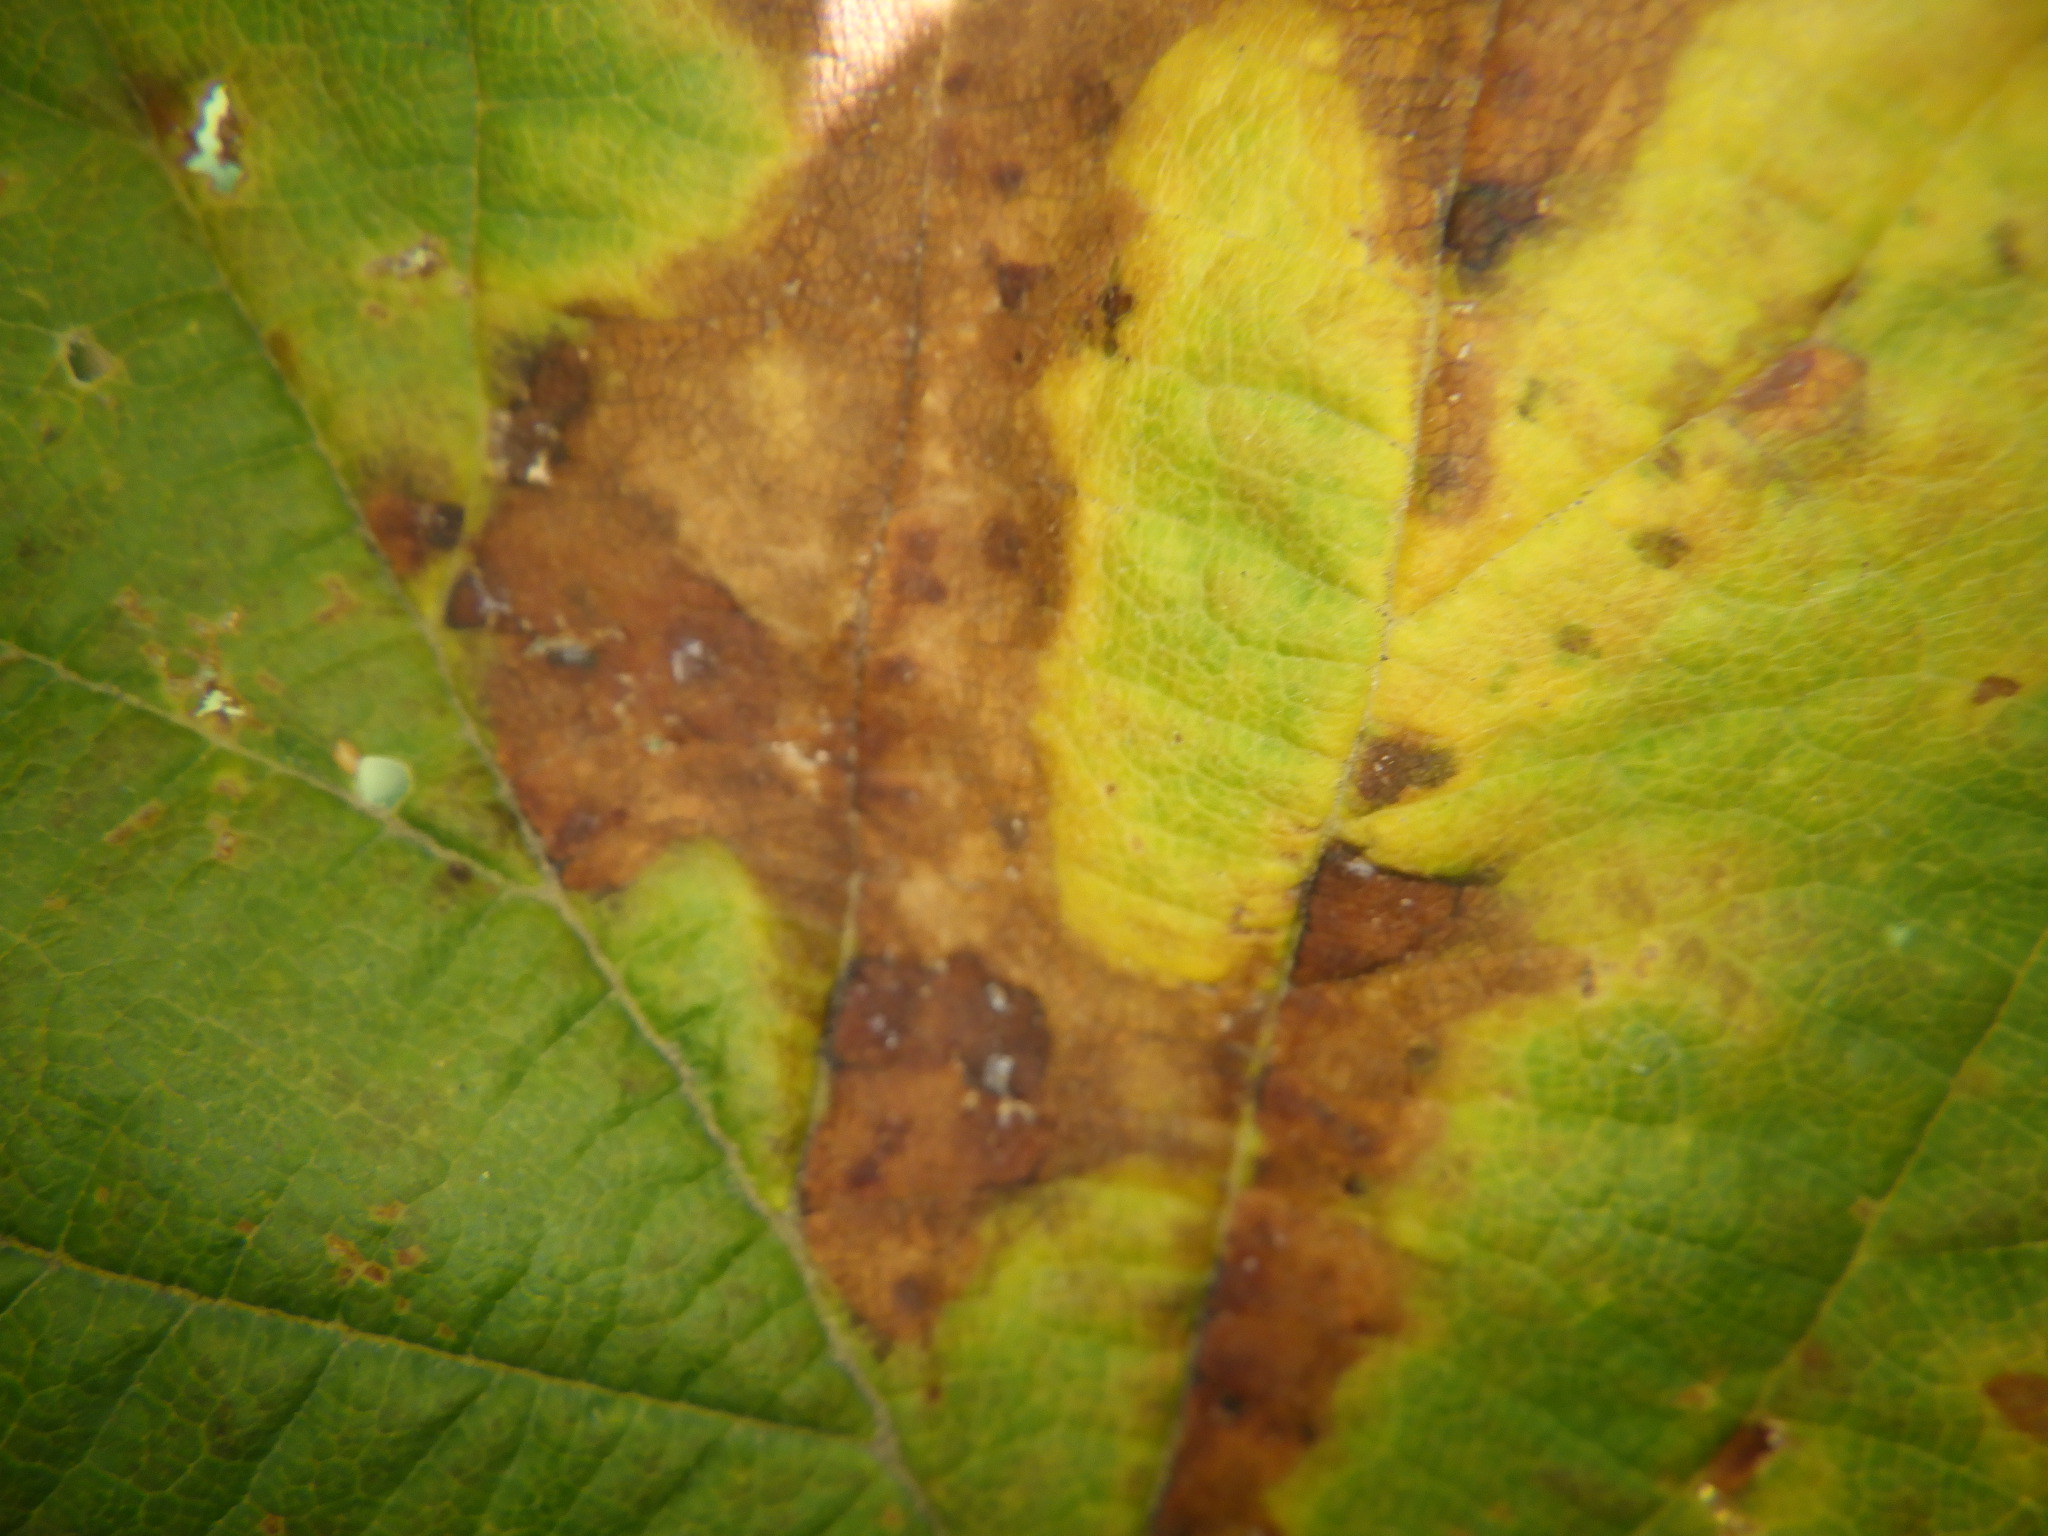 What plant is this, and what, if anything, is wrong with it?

hazel, sunburn
